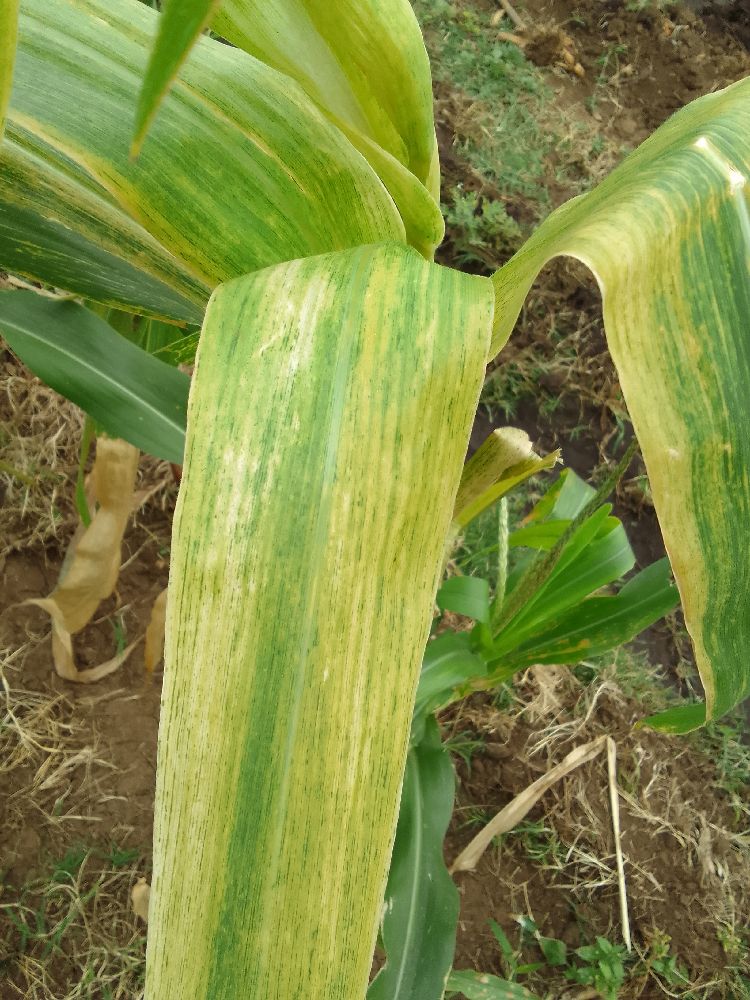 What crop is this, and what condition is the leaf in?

maize, maize lethal necrosis
